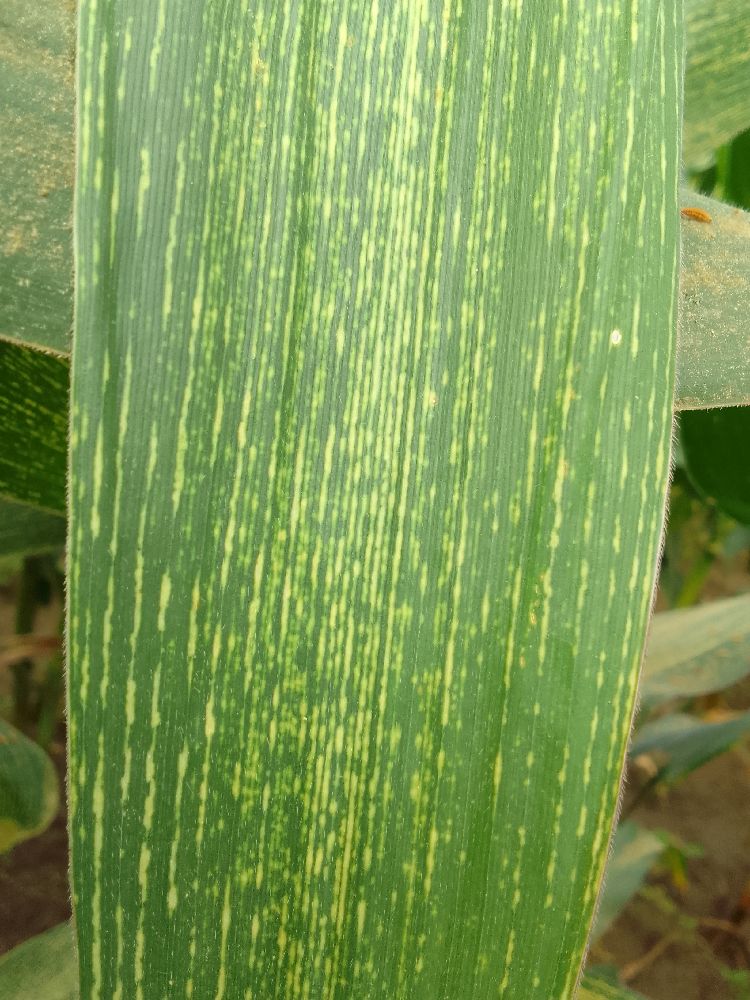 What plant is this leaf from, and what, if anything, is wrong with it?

maize, maize streak virus
